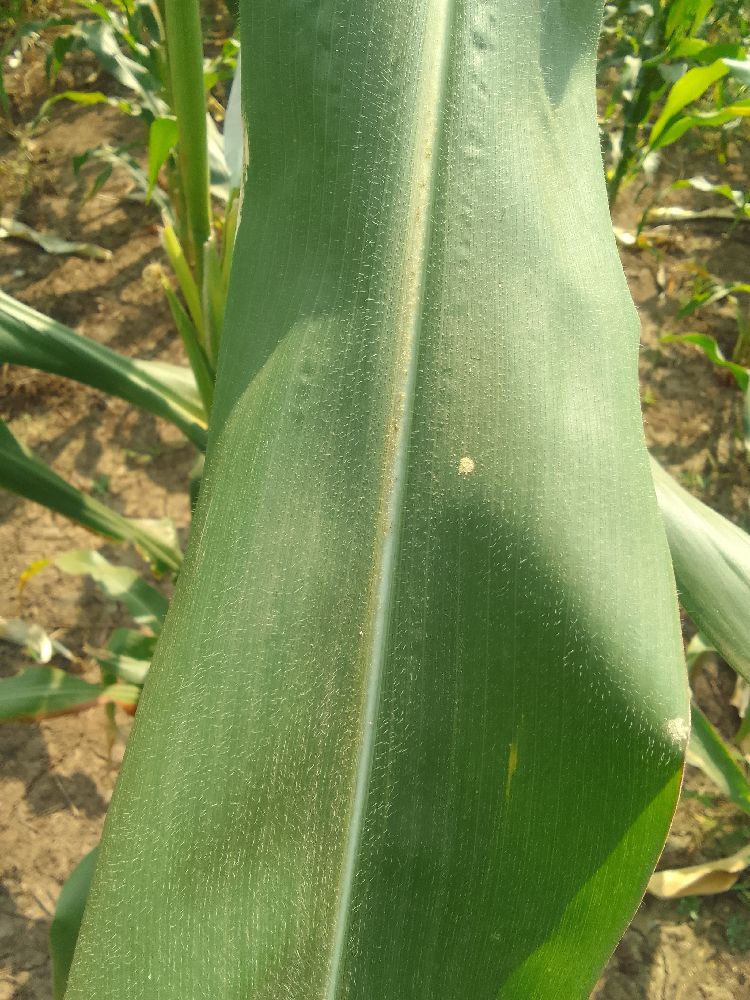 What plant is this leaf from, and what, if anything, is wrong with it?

maize, healthy
